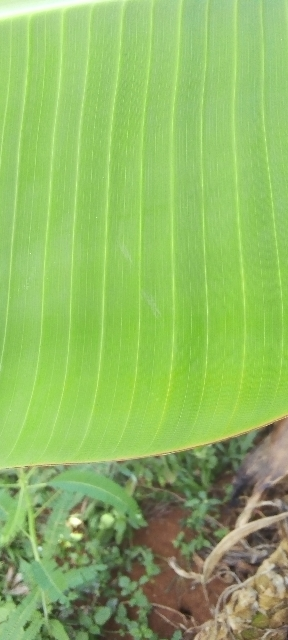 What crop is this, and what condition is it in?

banana, healthy
